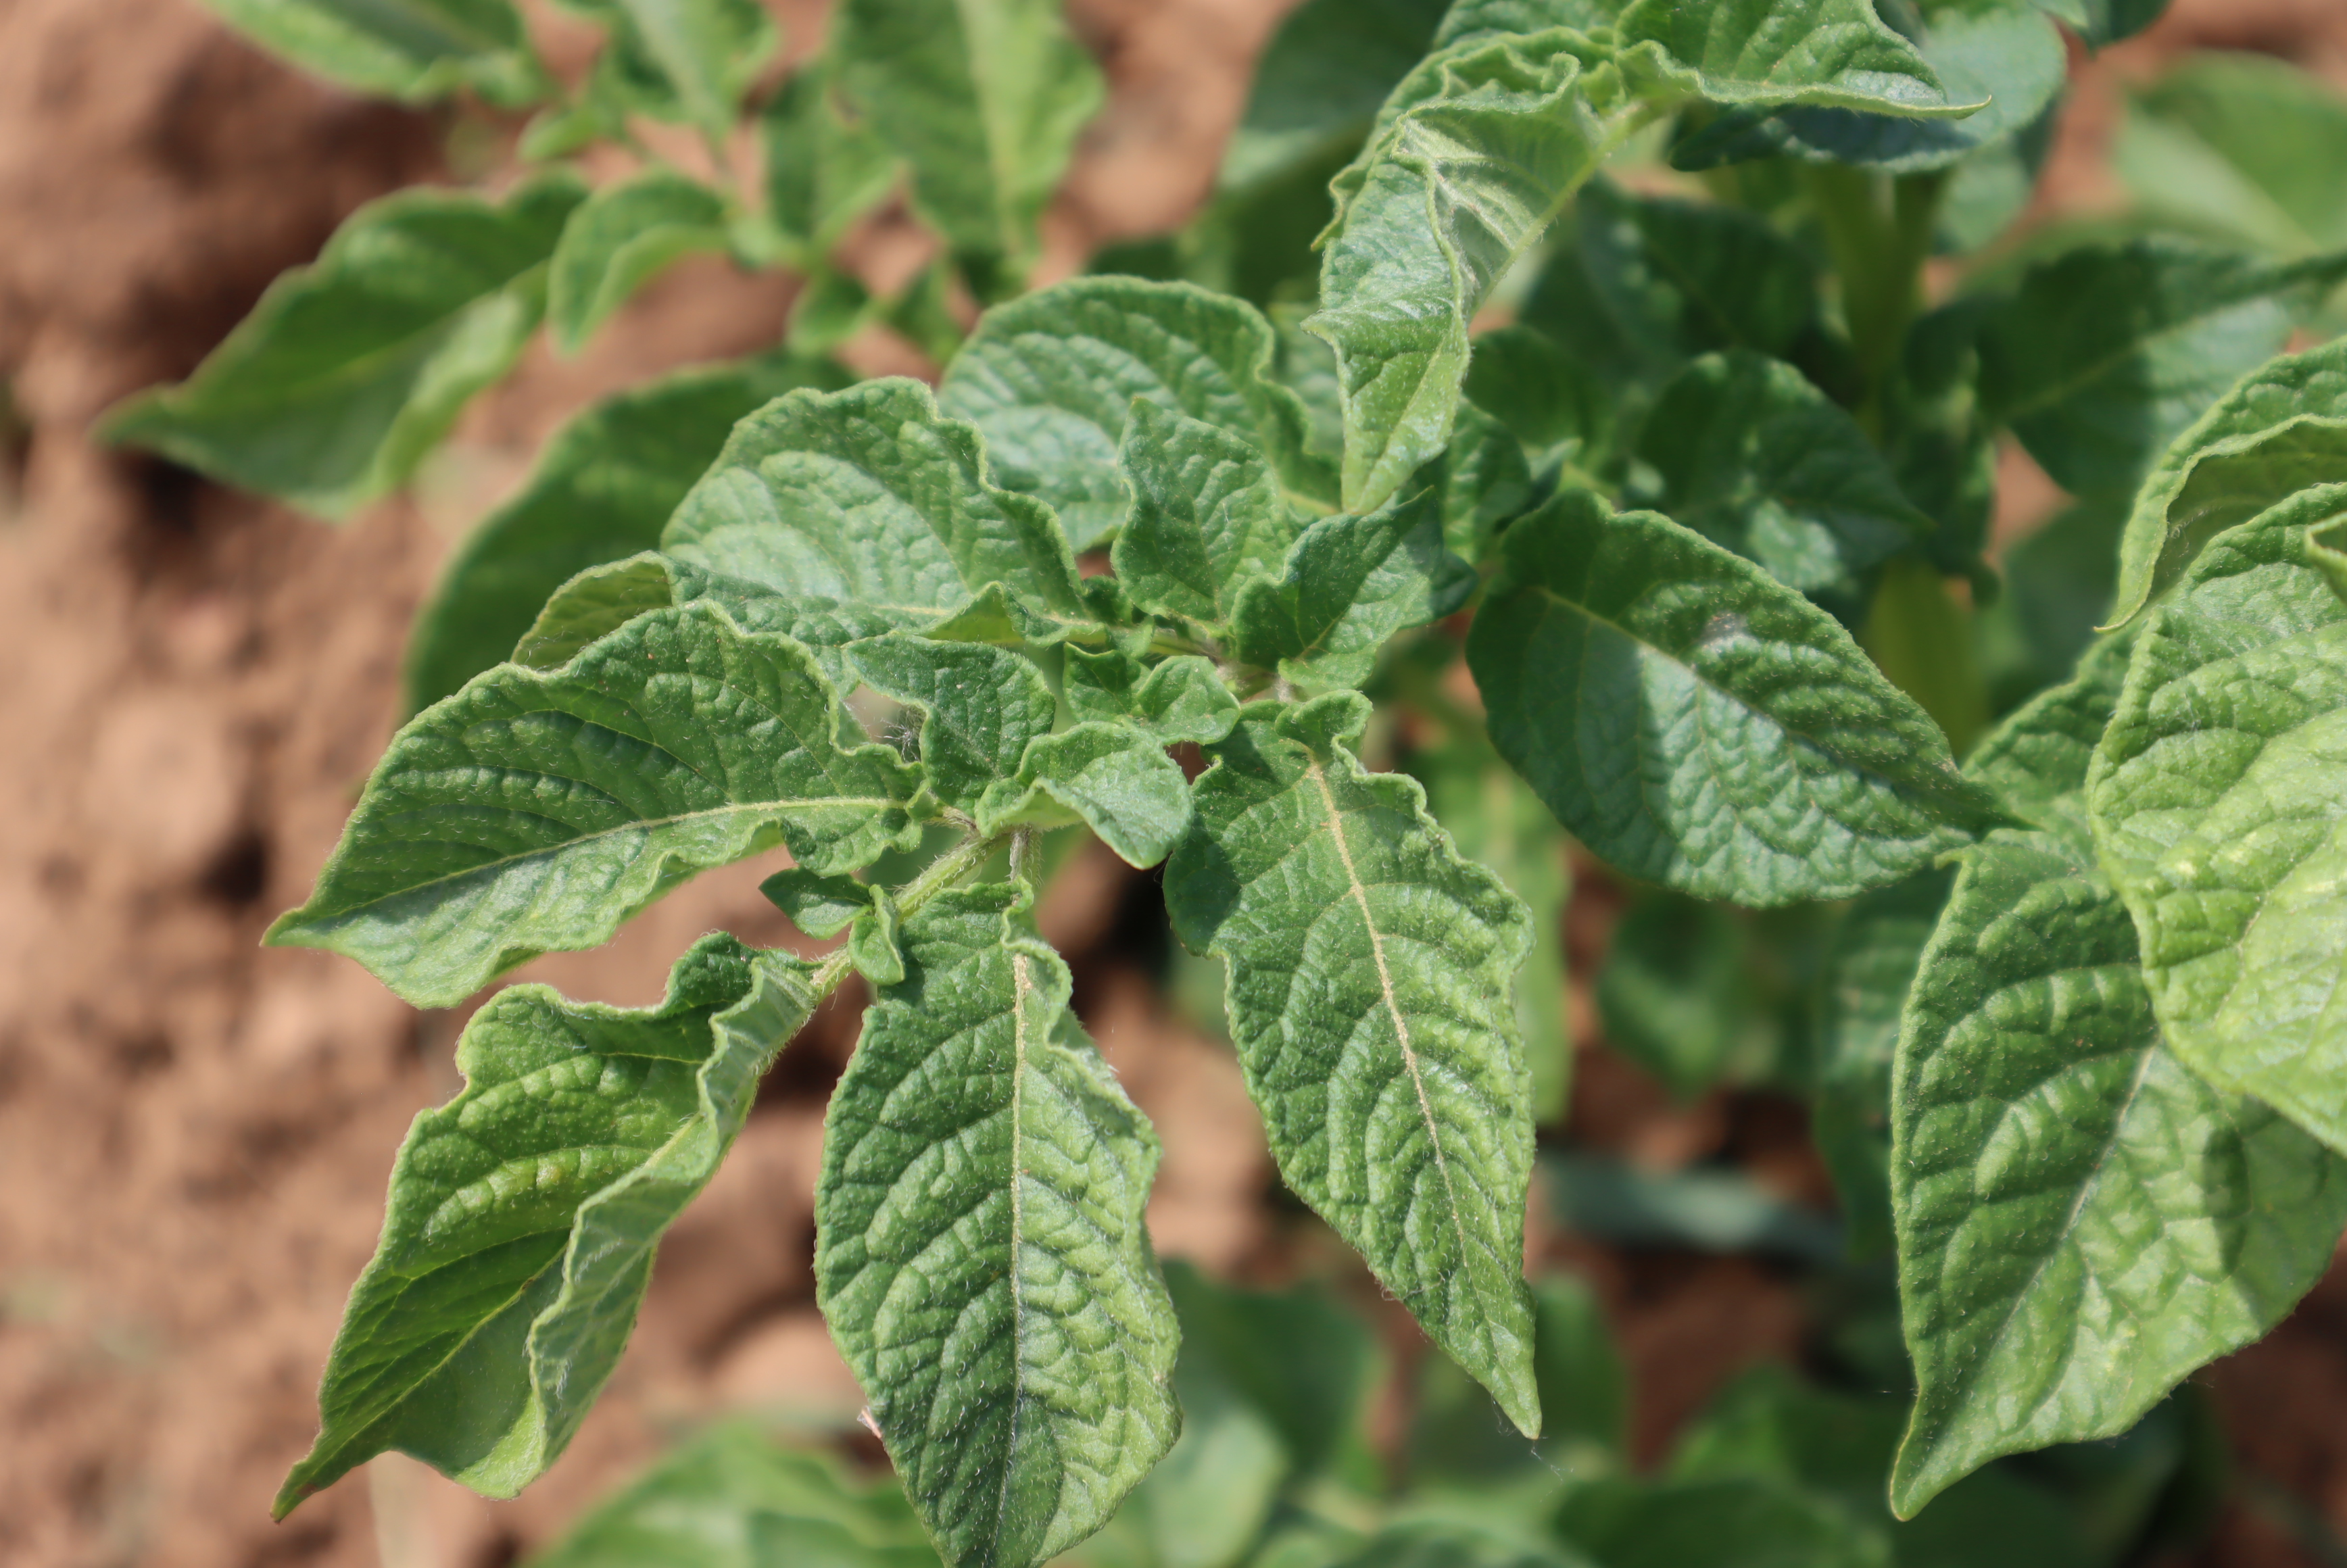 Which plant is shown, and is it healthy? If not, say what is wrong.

potato, water stress
